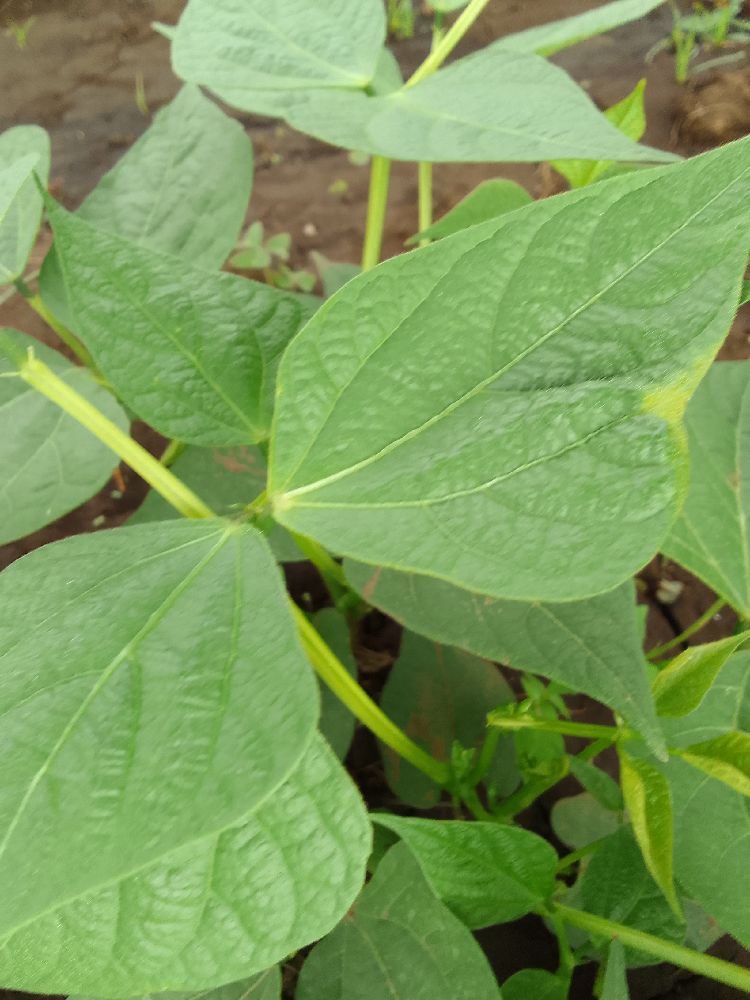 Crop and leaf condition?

common bean, healthy
